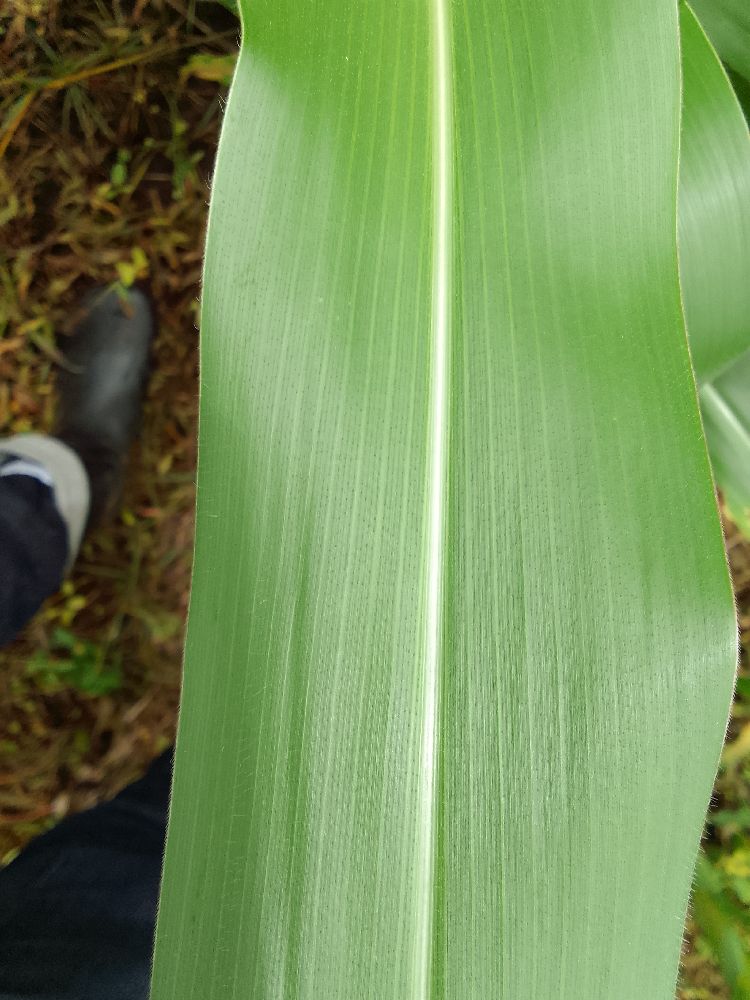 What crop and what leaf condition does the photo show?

maize, healthy
